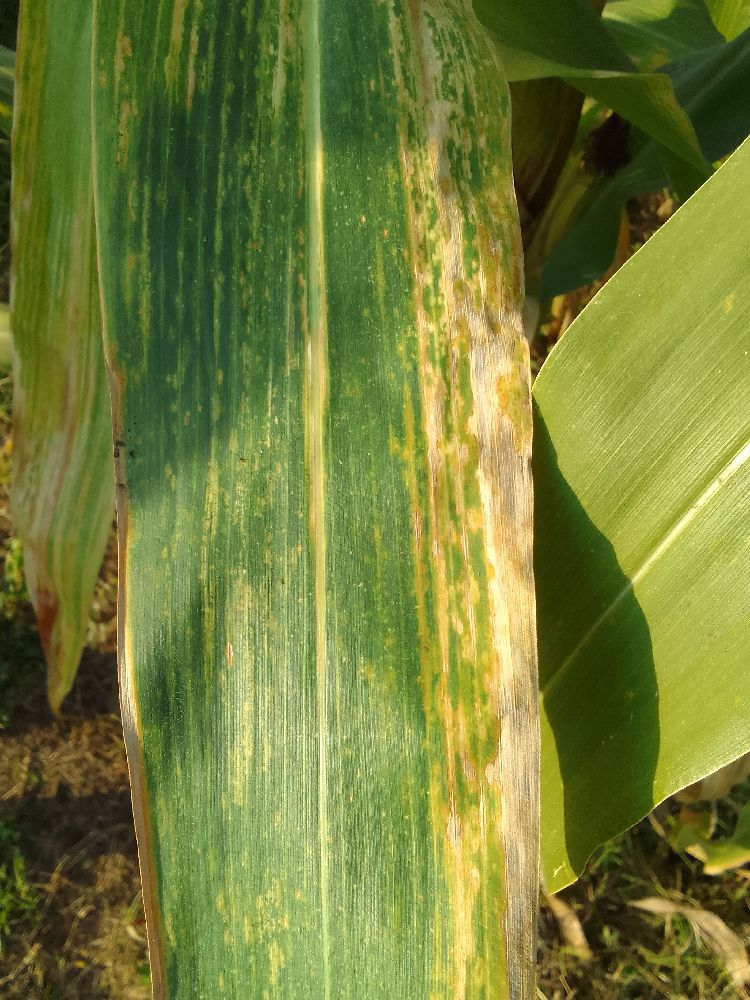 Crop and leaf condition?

maize, maize lethal necrosis
